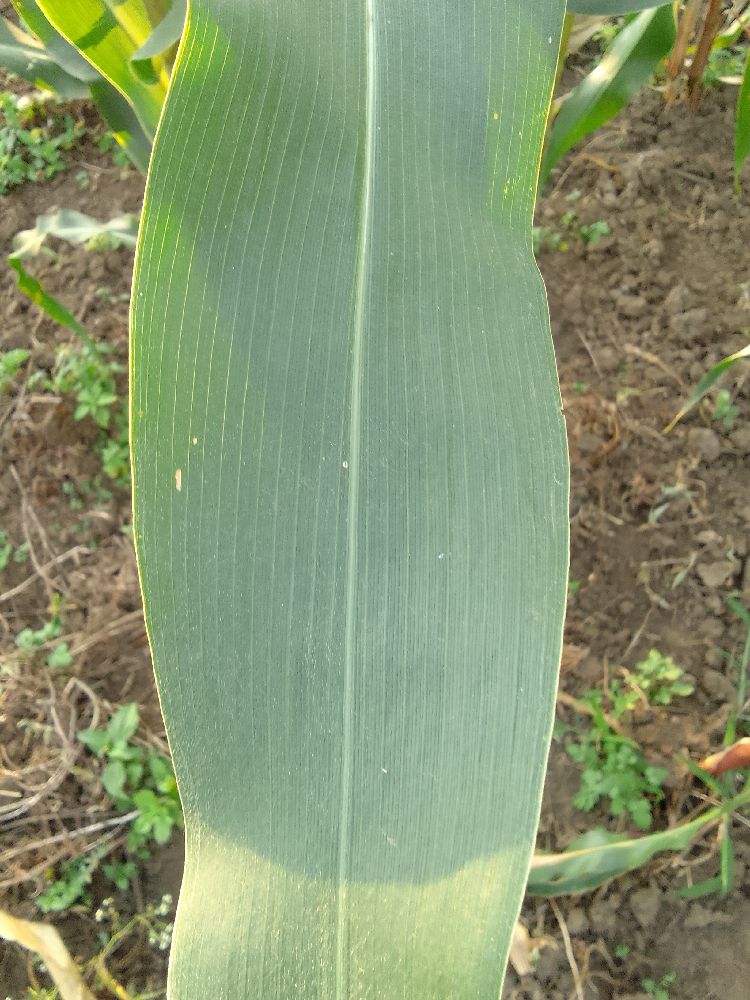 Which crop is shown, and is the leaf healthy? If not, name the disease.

maize, healthy
